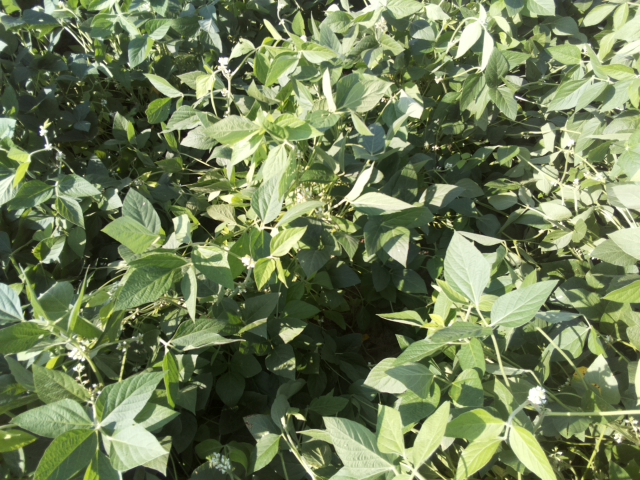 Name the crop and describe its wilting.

soybean, leaves with no wilting
